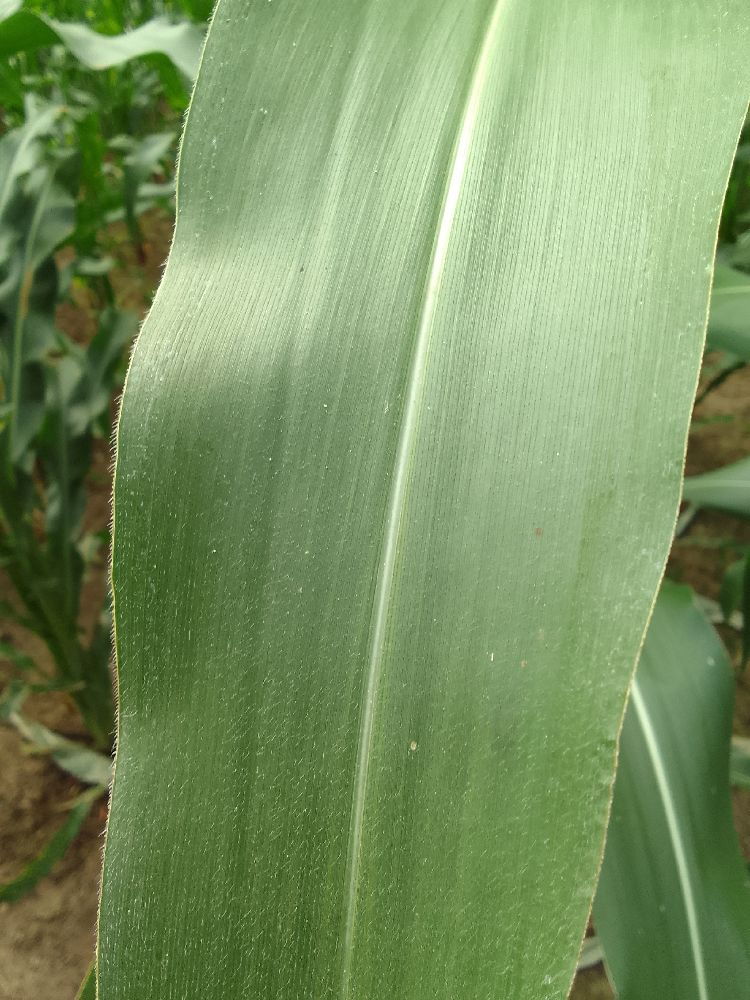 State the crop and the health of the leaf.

maize, healthy
